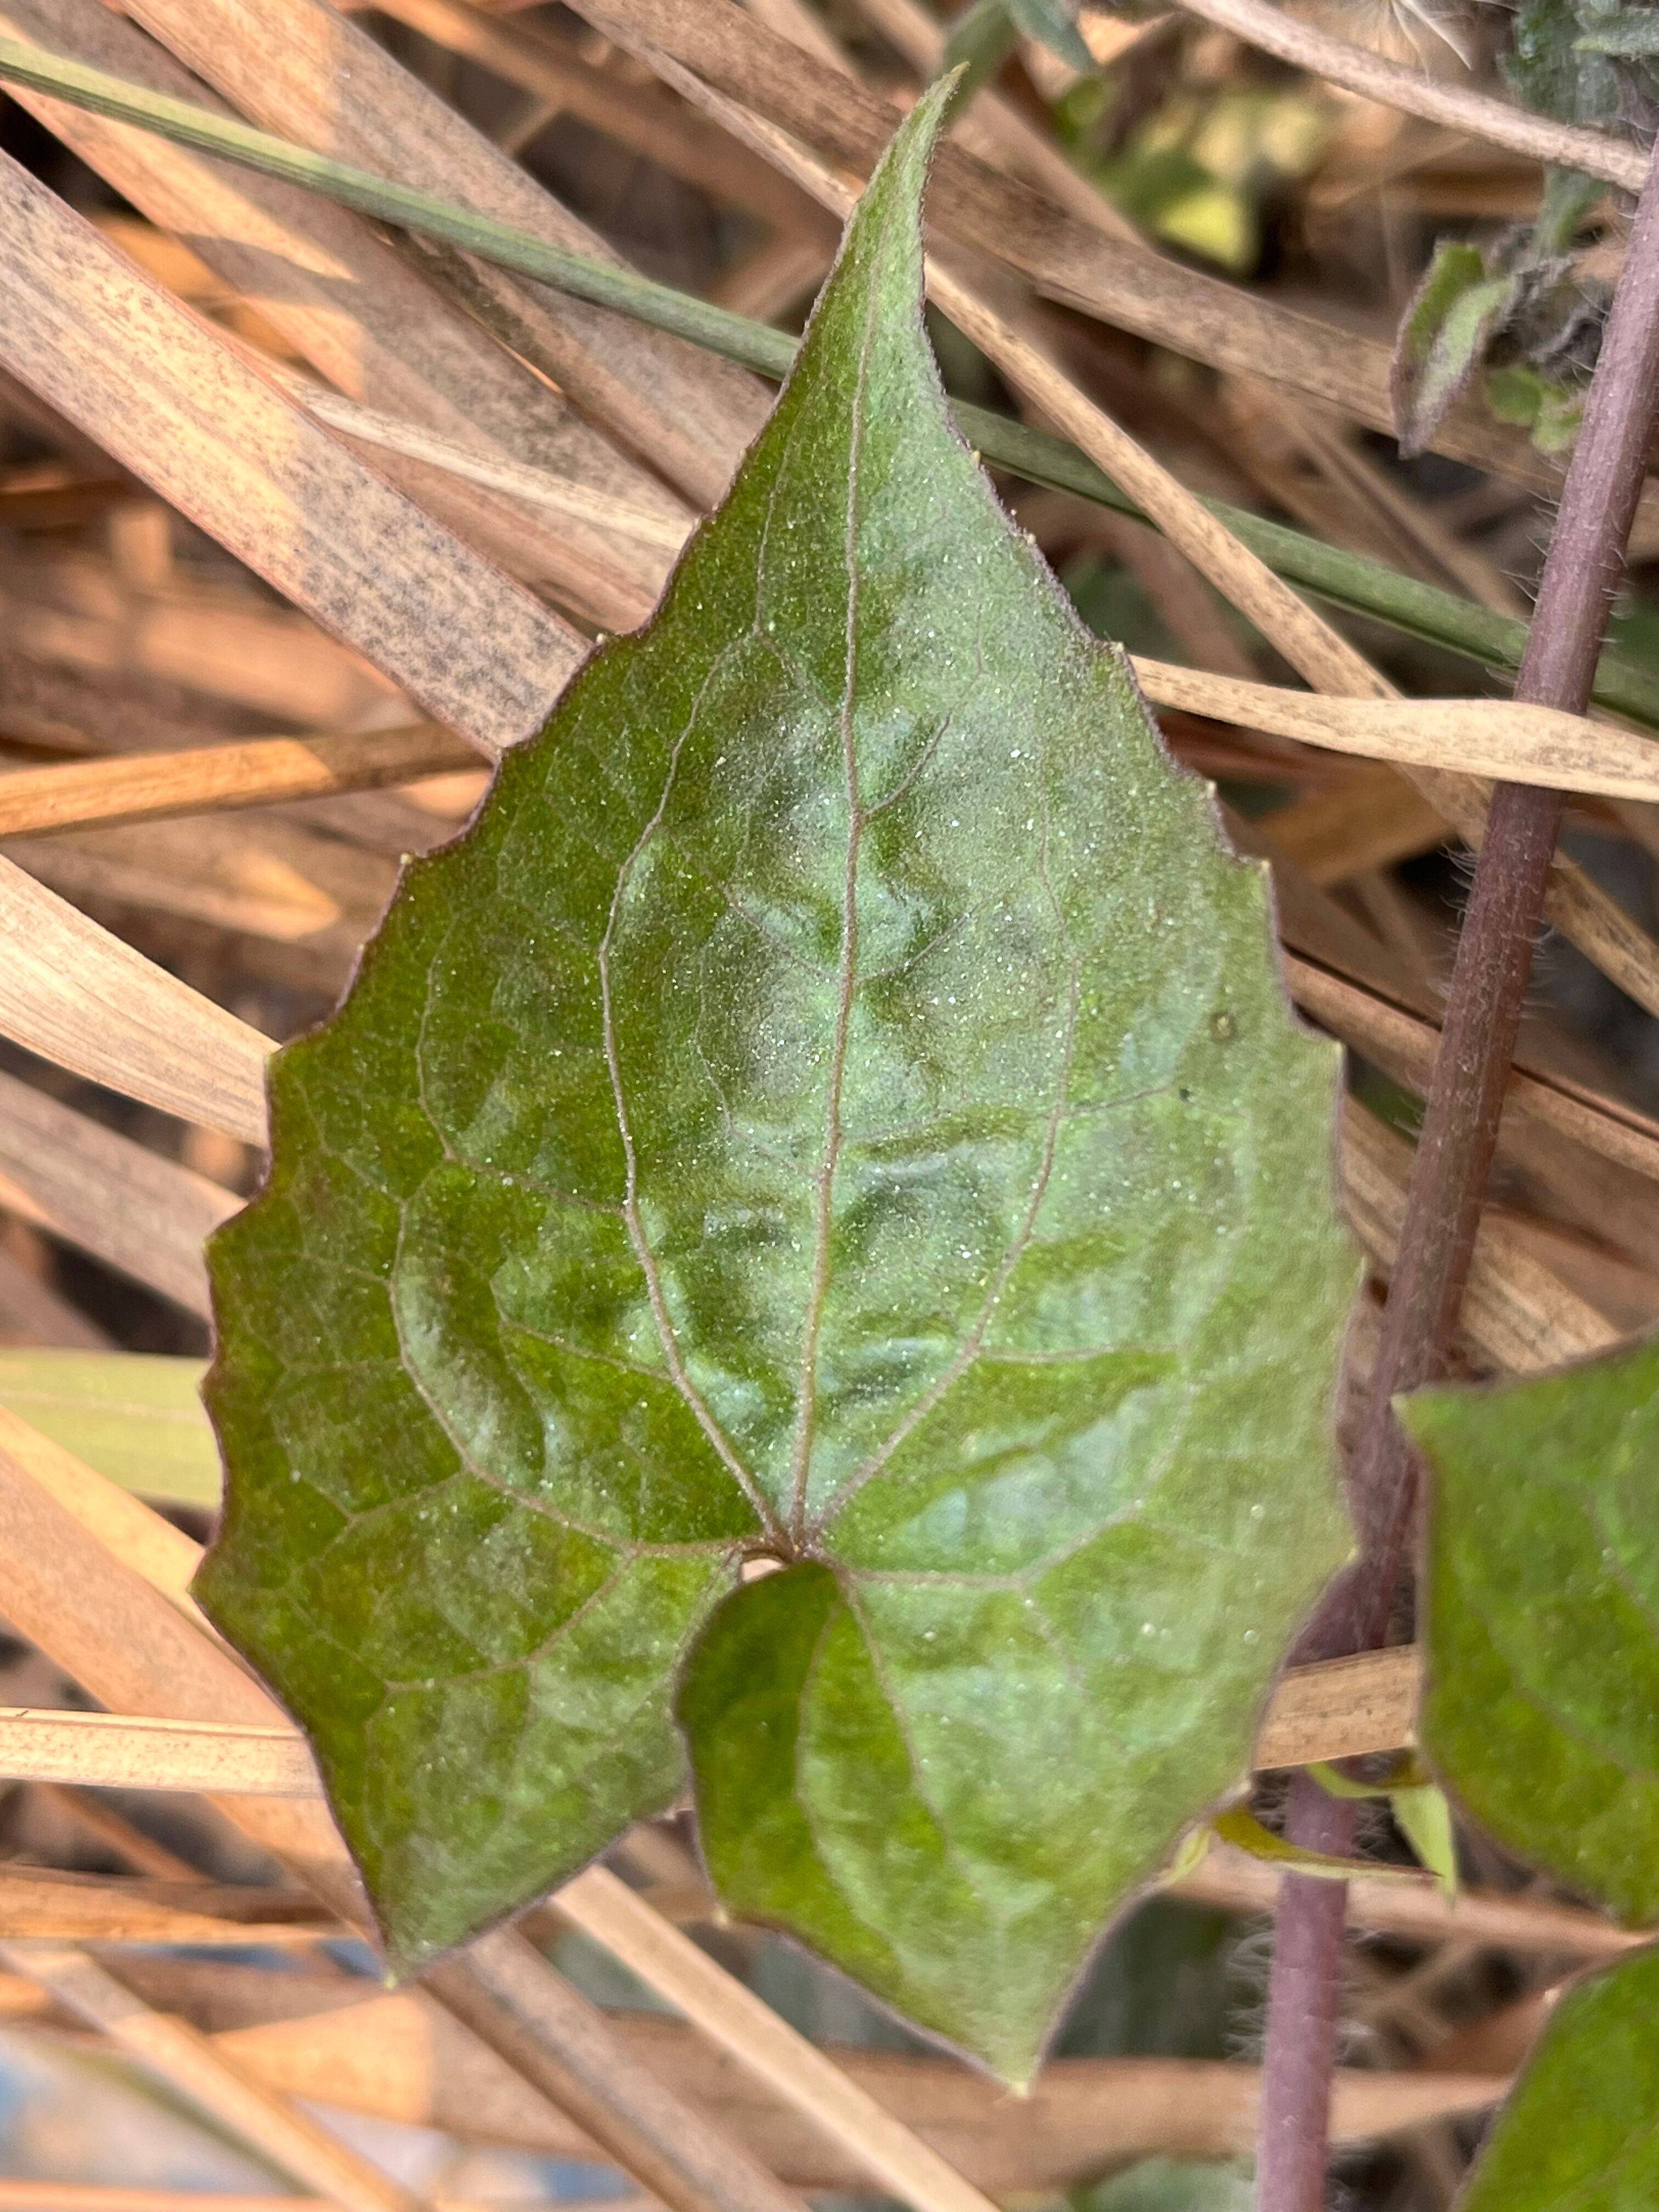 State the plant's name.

bitter vine
